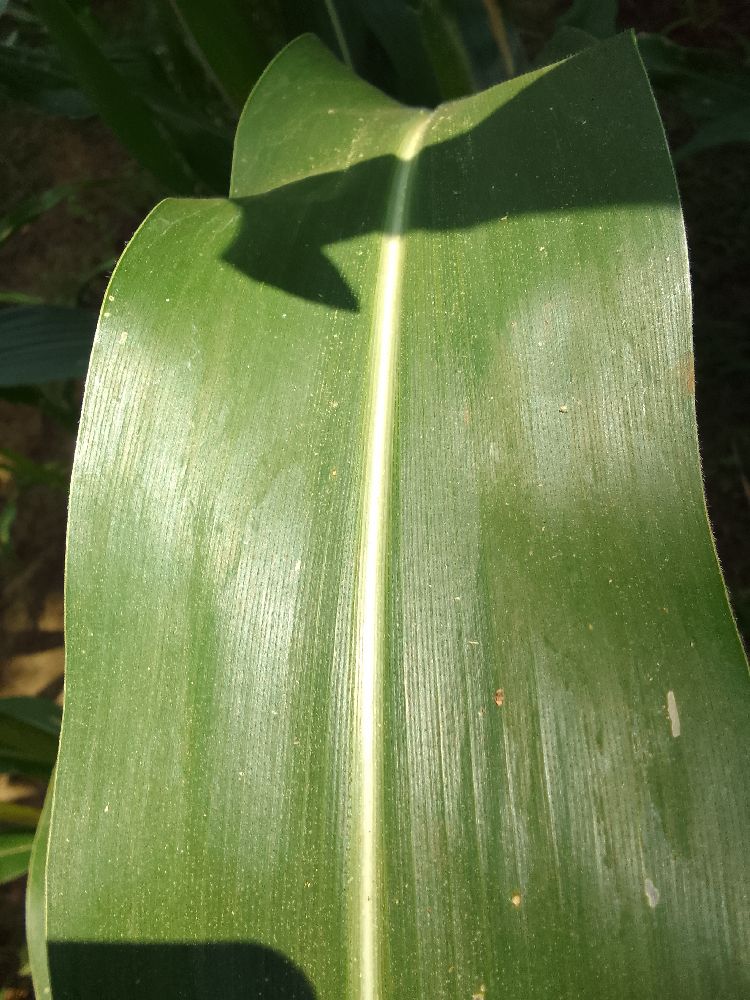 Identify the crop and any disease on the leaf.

maize, healthy
